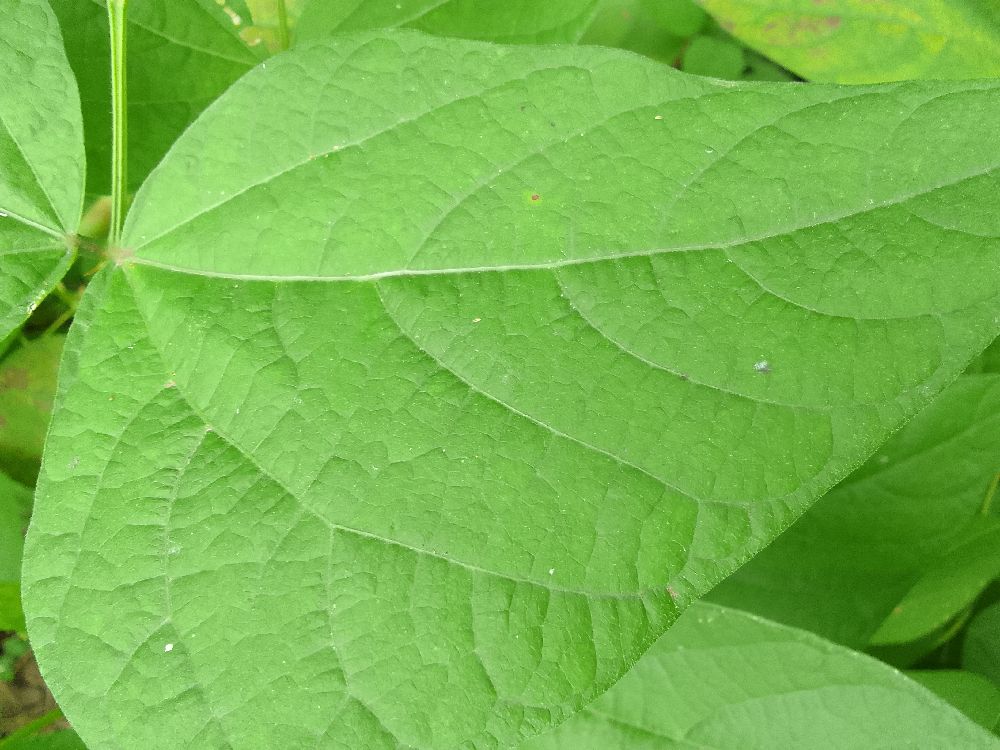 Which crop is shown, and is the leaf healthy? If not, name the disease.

common bean, healthy
